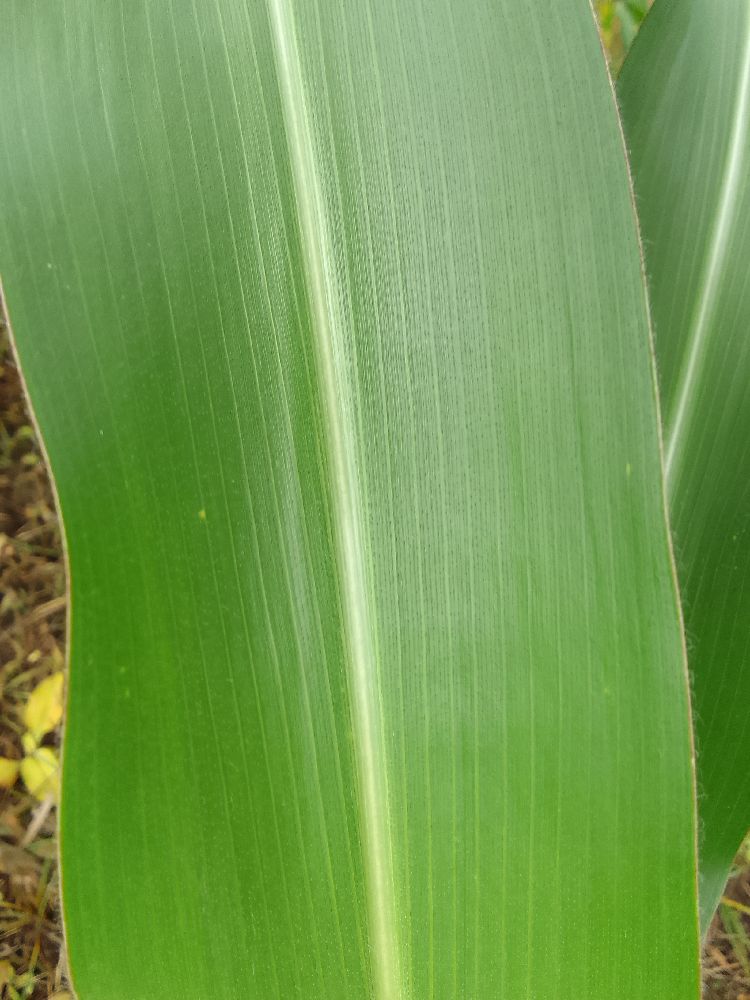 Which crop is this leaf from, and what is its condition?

maize, healthy
